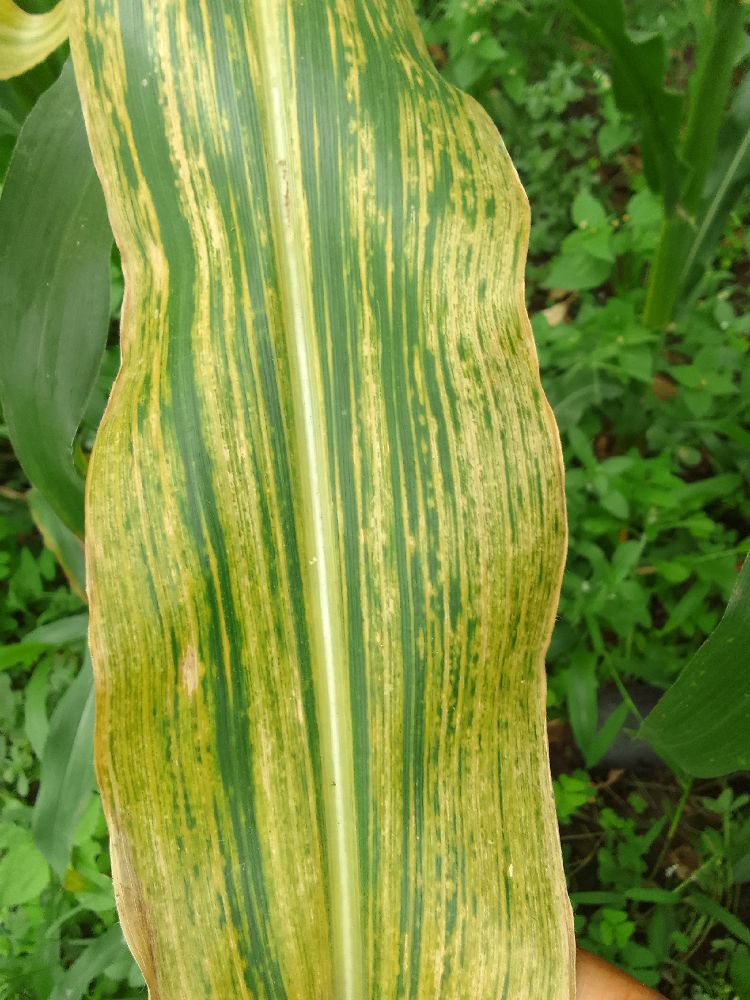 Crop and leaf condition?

maize, maize lethal necrosis
